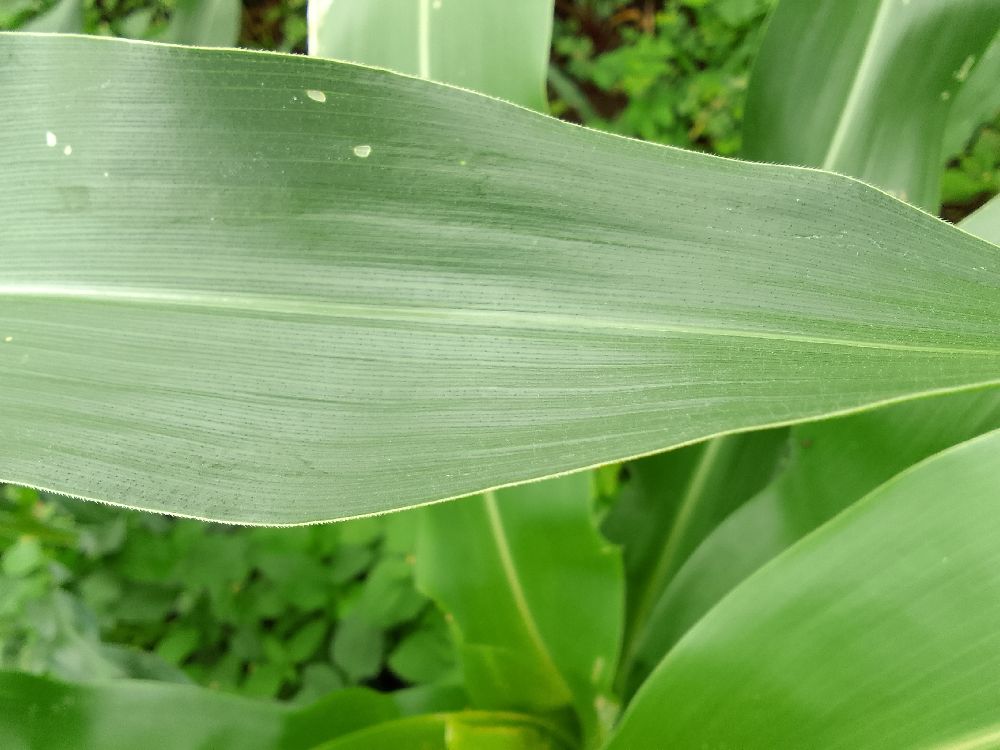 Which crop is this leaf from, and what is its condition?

maize, healthy
